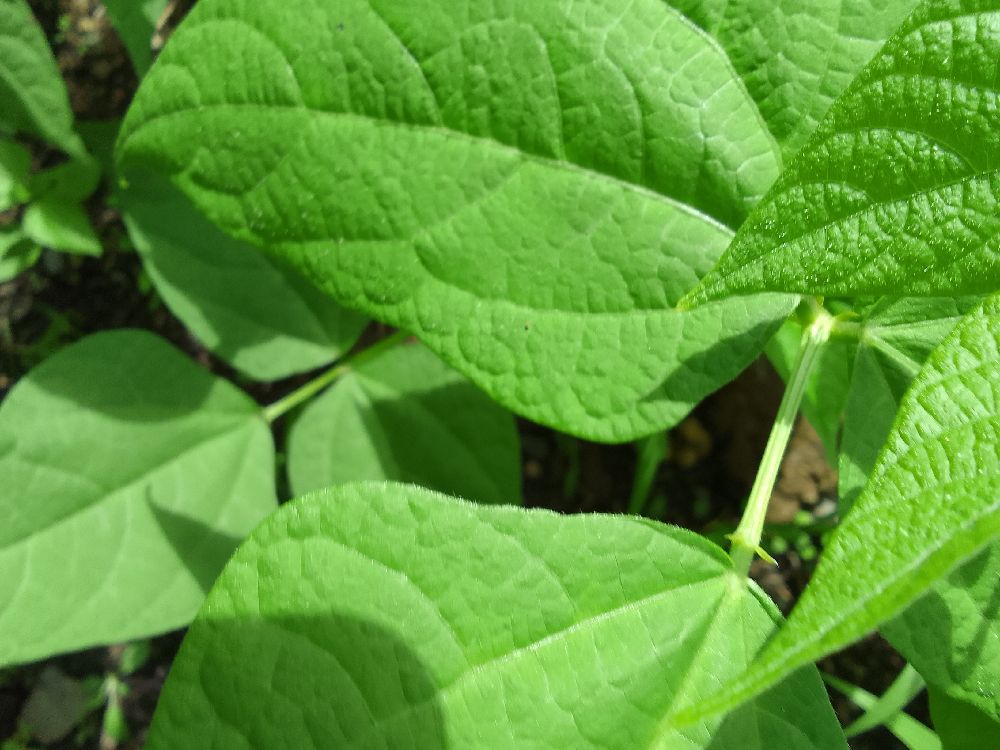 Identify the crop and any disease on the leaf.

common bean, healthy
